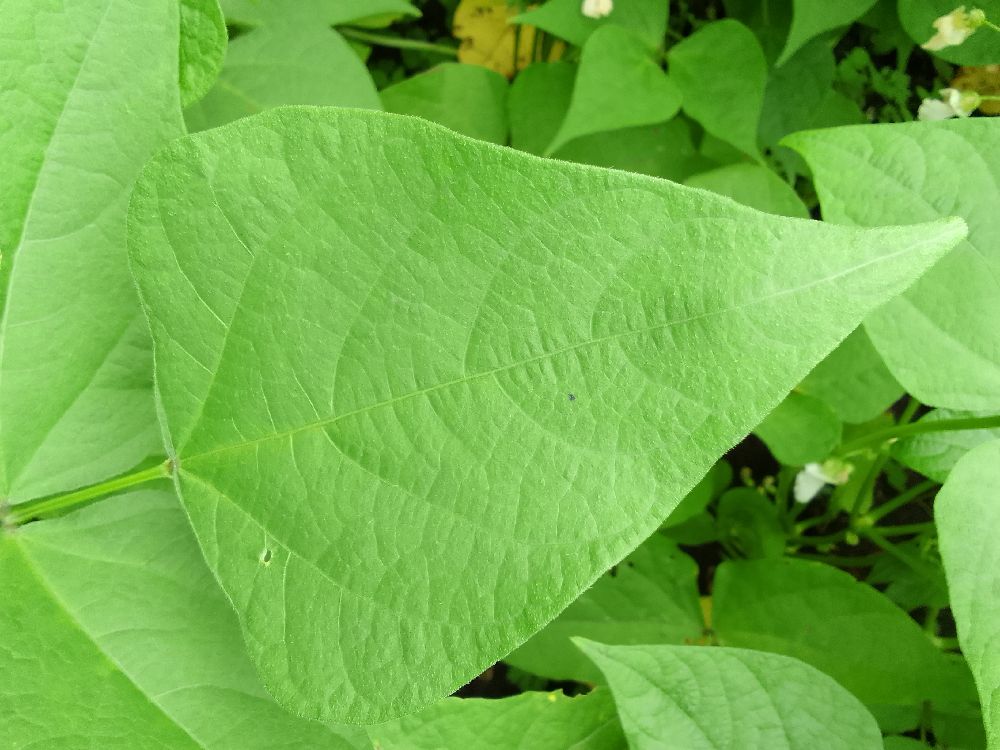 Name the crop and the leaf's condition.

common bean, healthy
